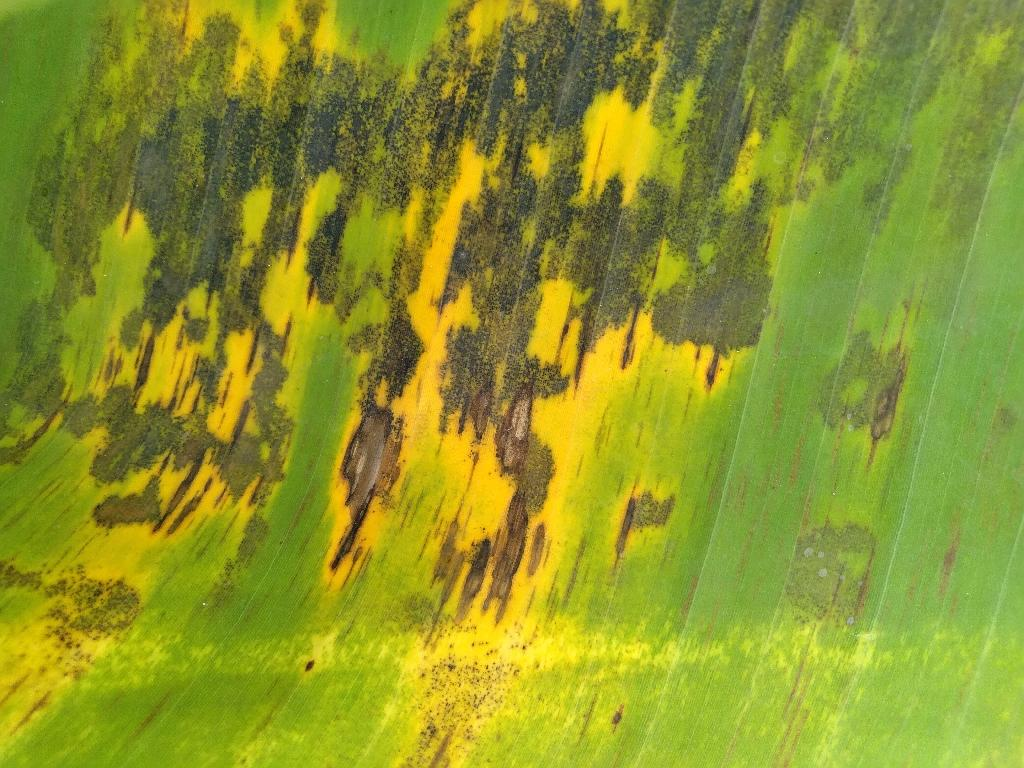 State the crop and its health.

banana, black sigatoka
